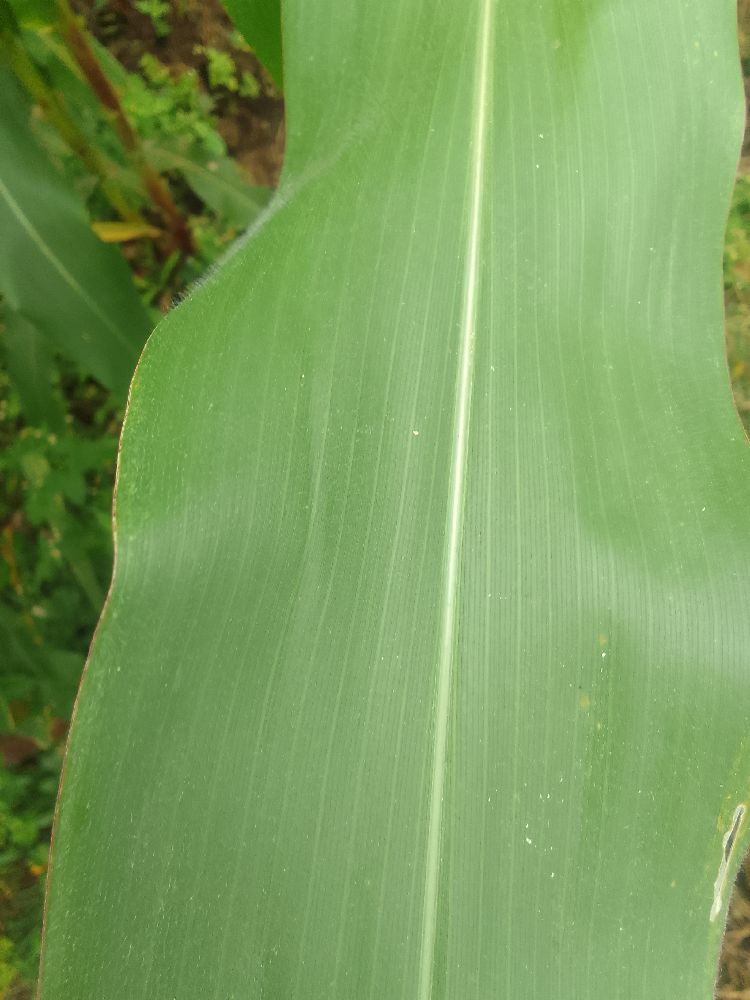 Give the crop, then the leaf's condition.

maize, healthy
